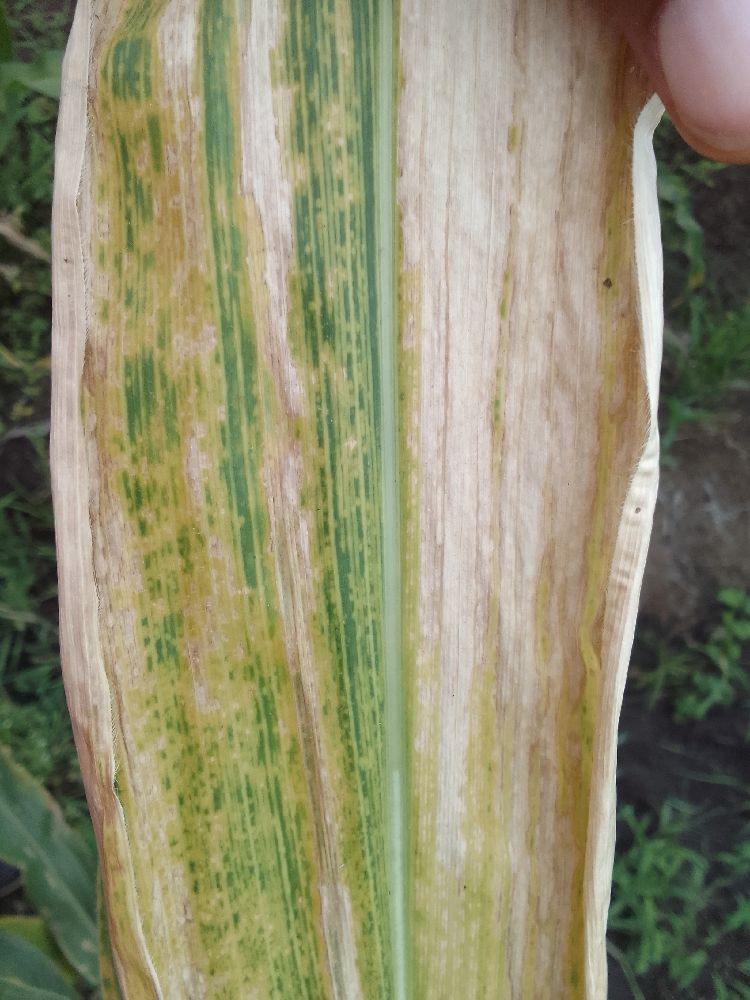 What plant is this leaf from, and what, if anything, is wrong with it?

maize, maize lethal necrosis
